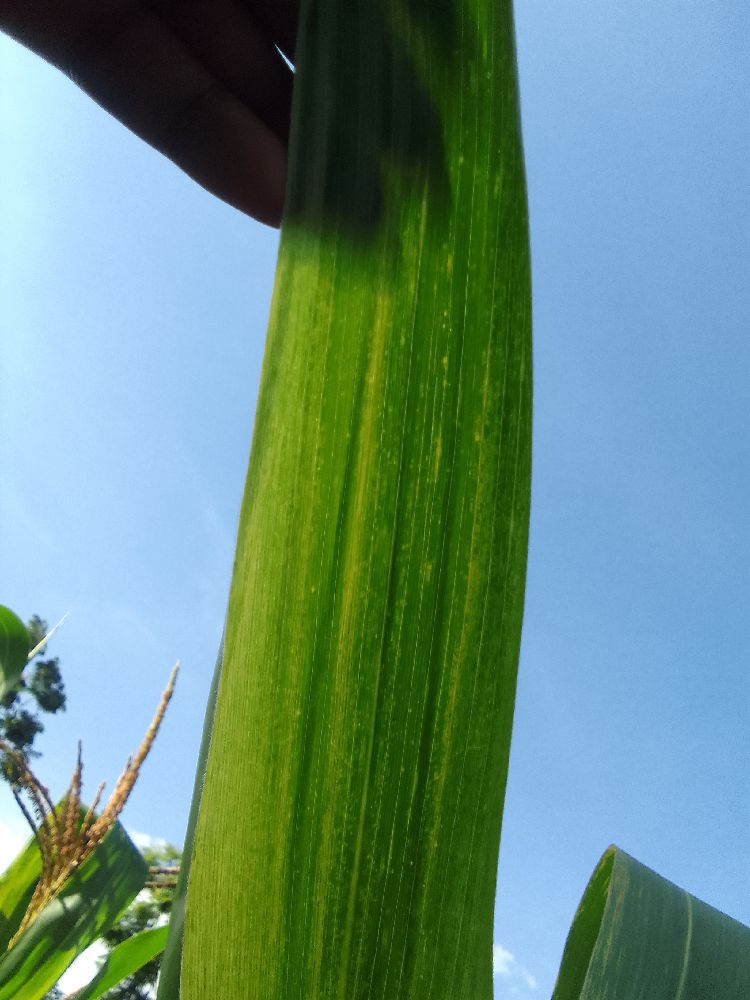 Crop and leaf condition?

maize, maize lethal necrosis
